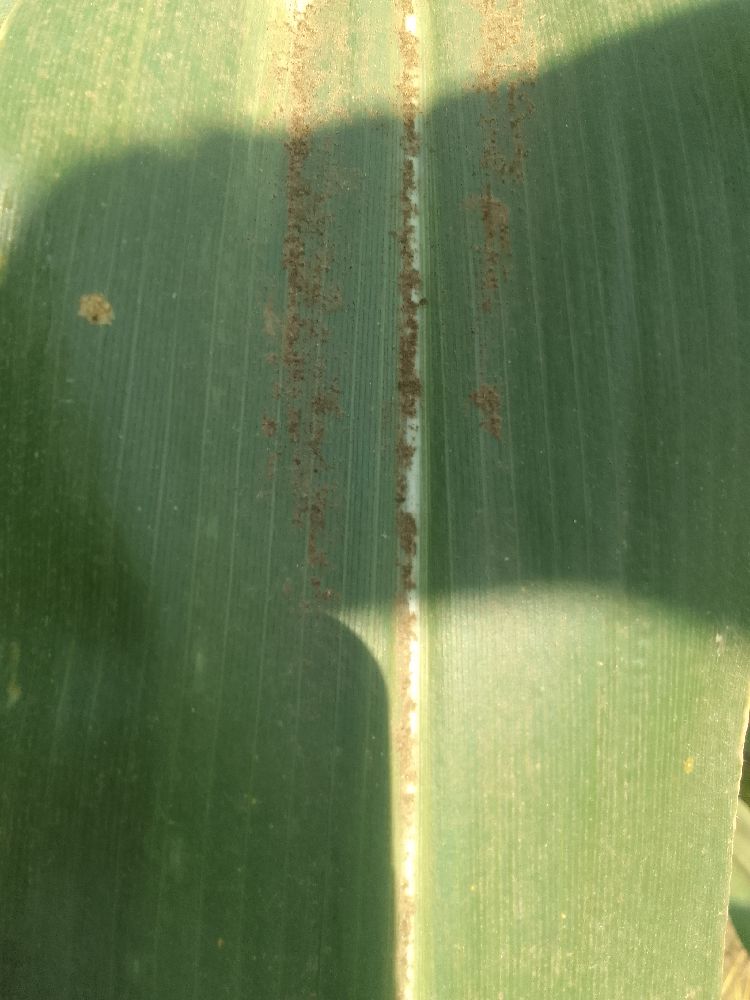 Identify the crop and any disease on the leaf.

maize, healthy
